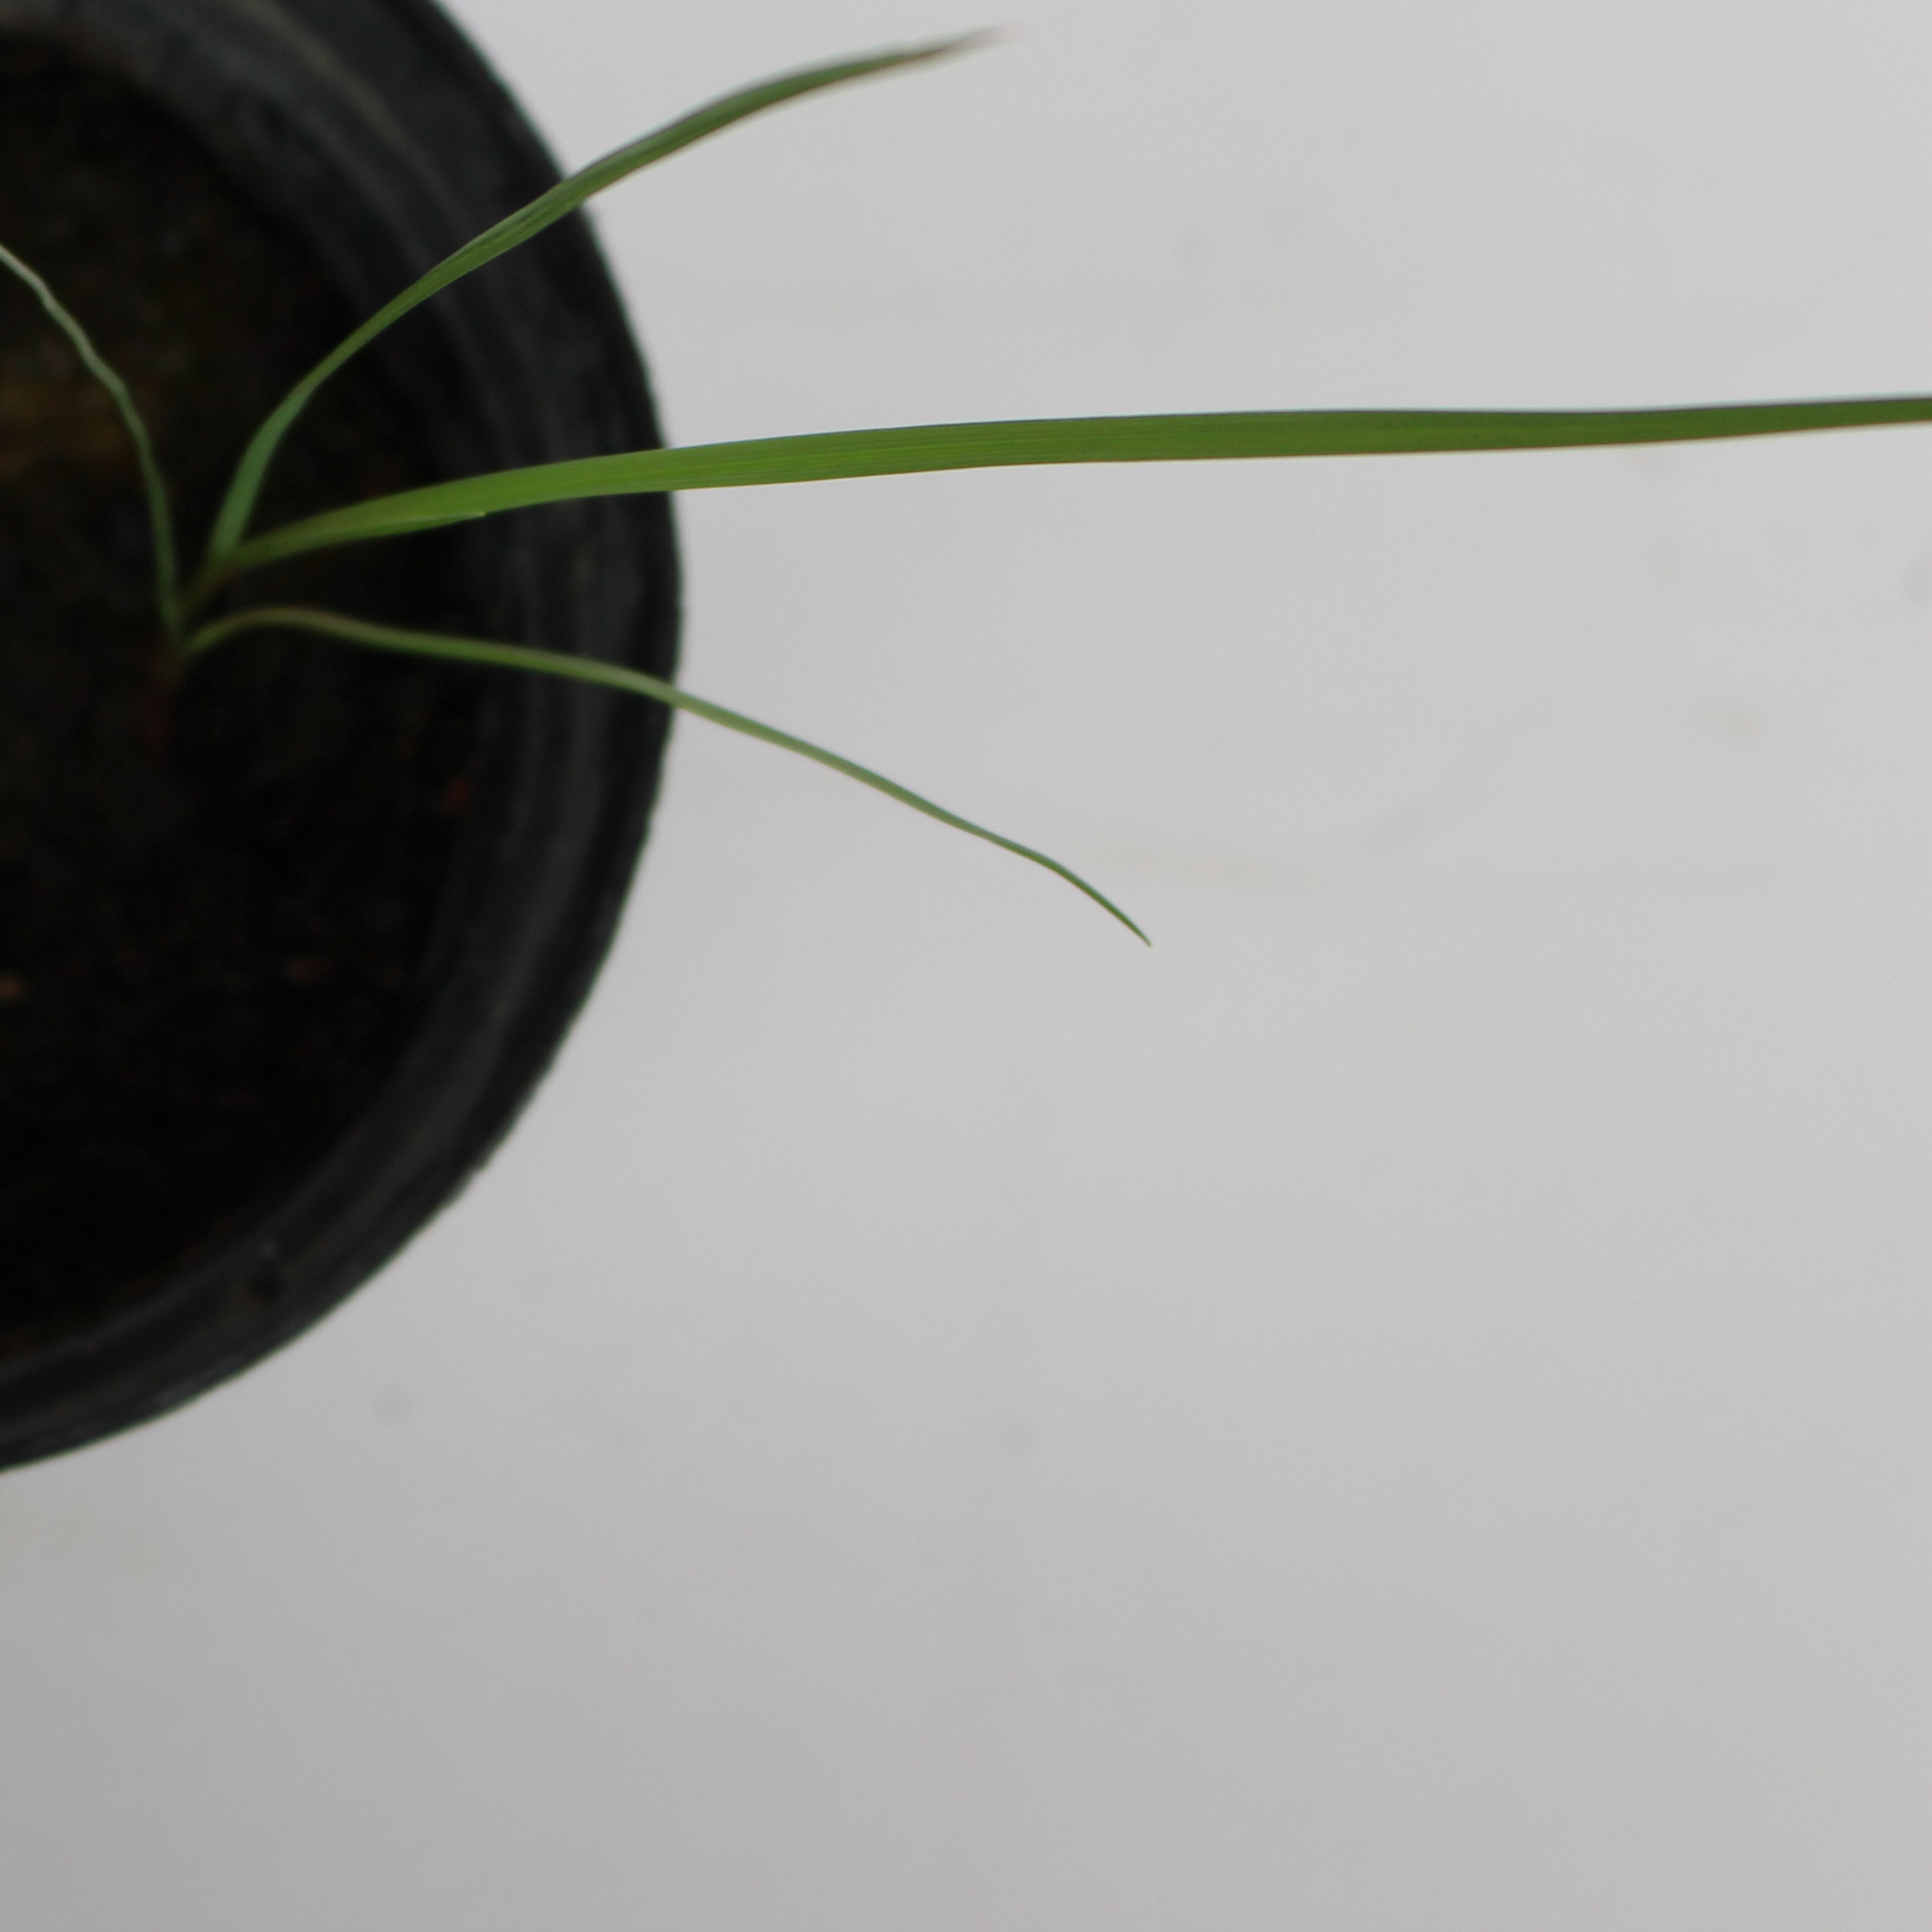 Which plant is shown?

Lolium multiflorum
